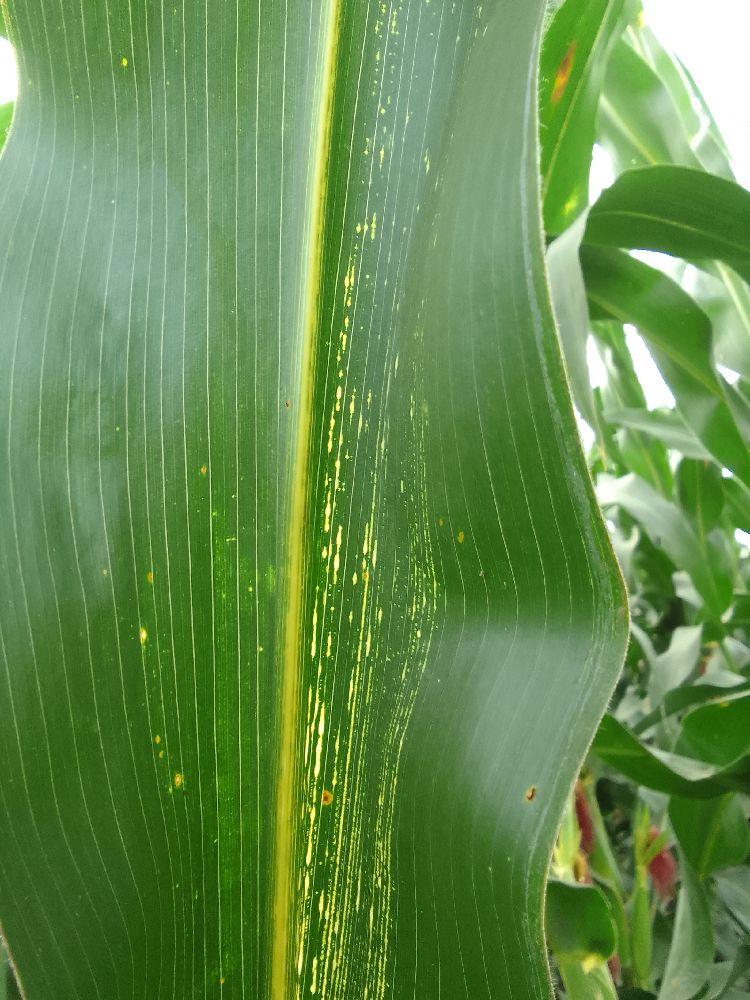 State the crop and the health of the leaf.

maize, maize streak virus
